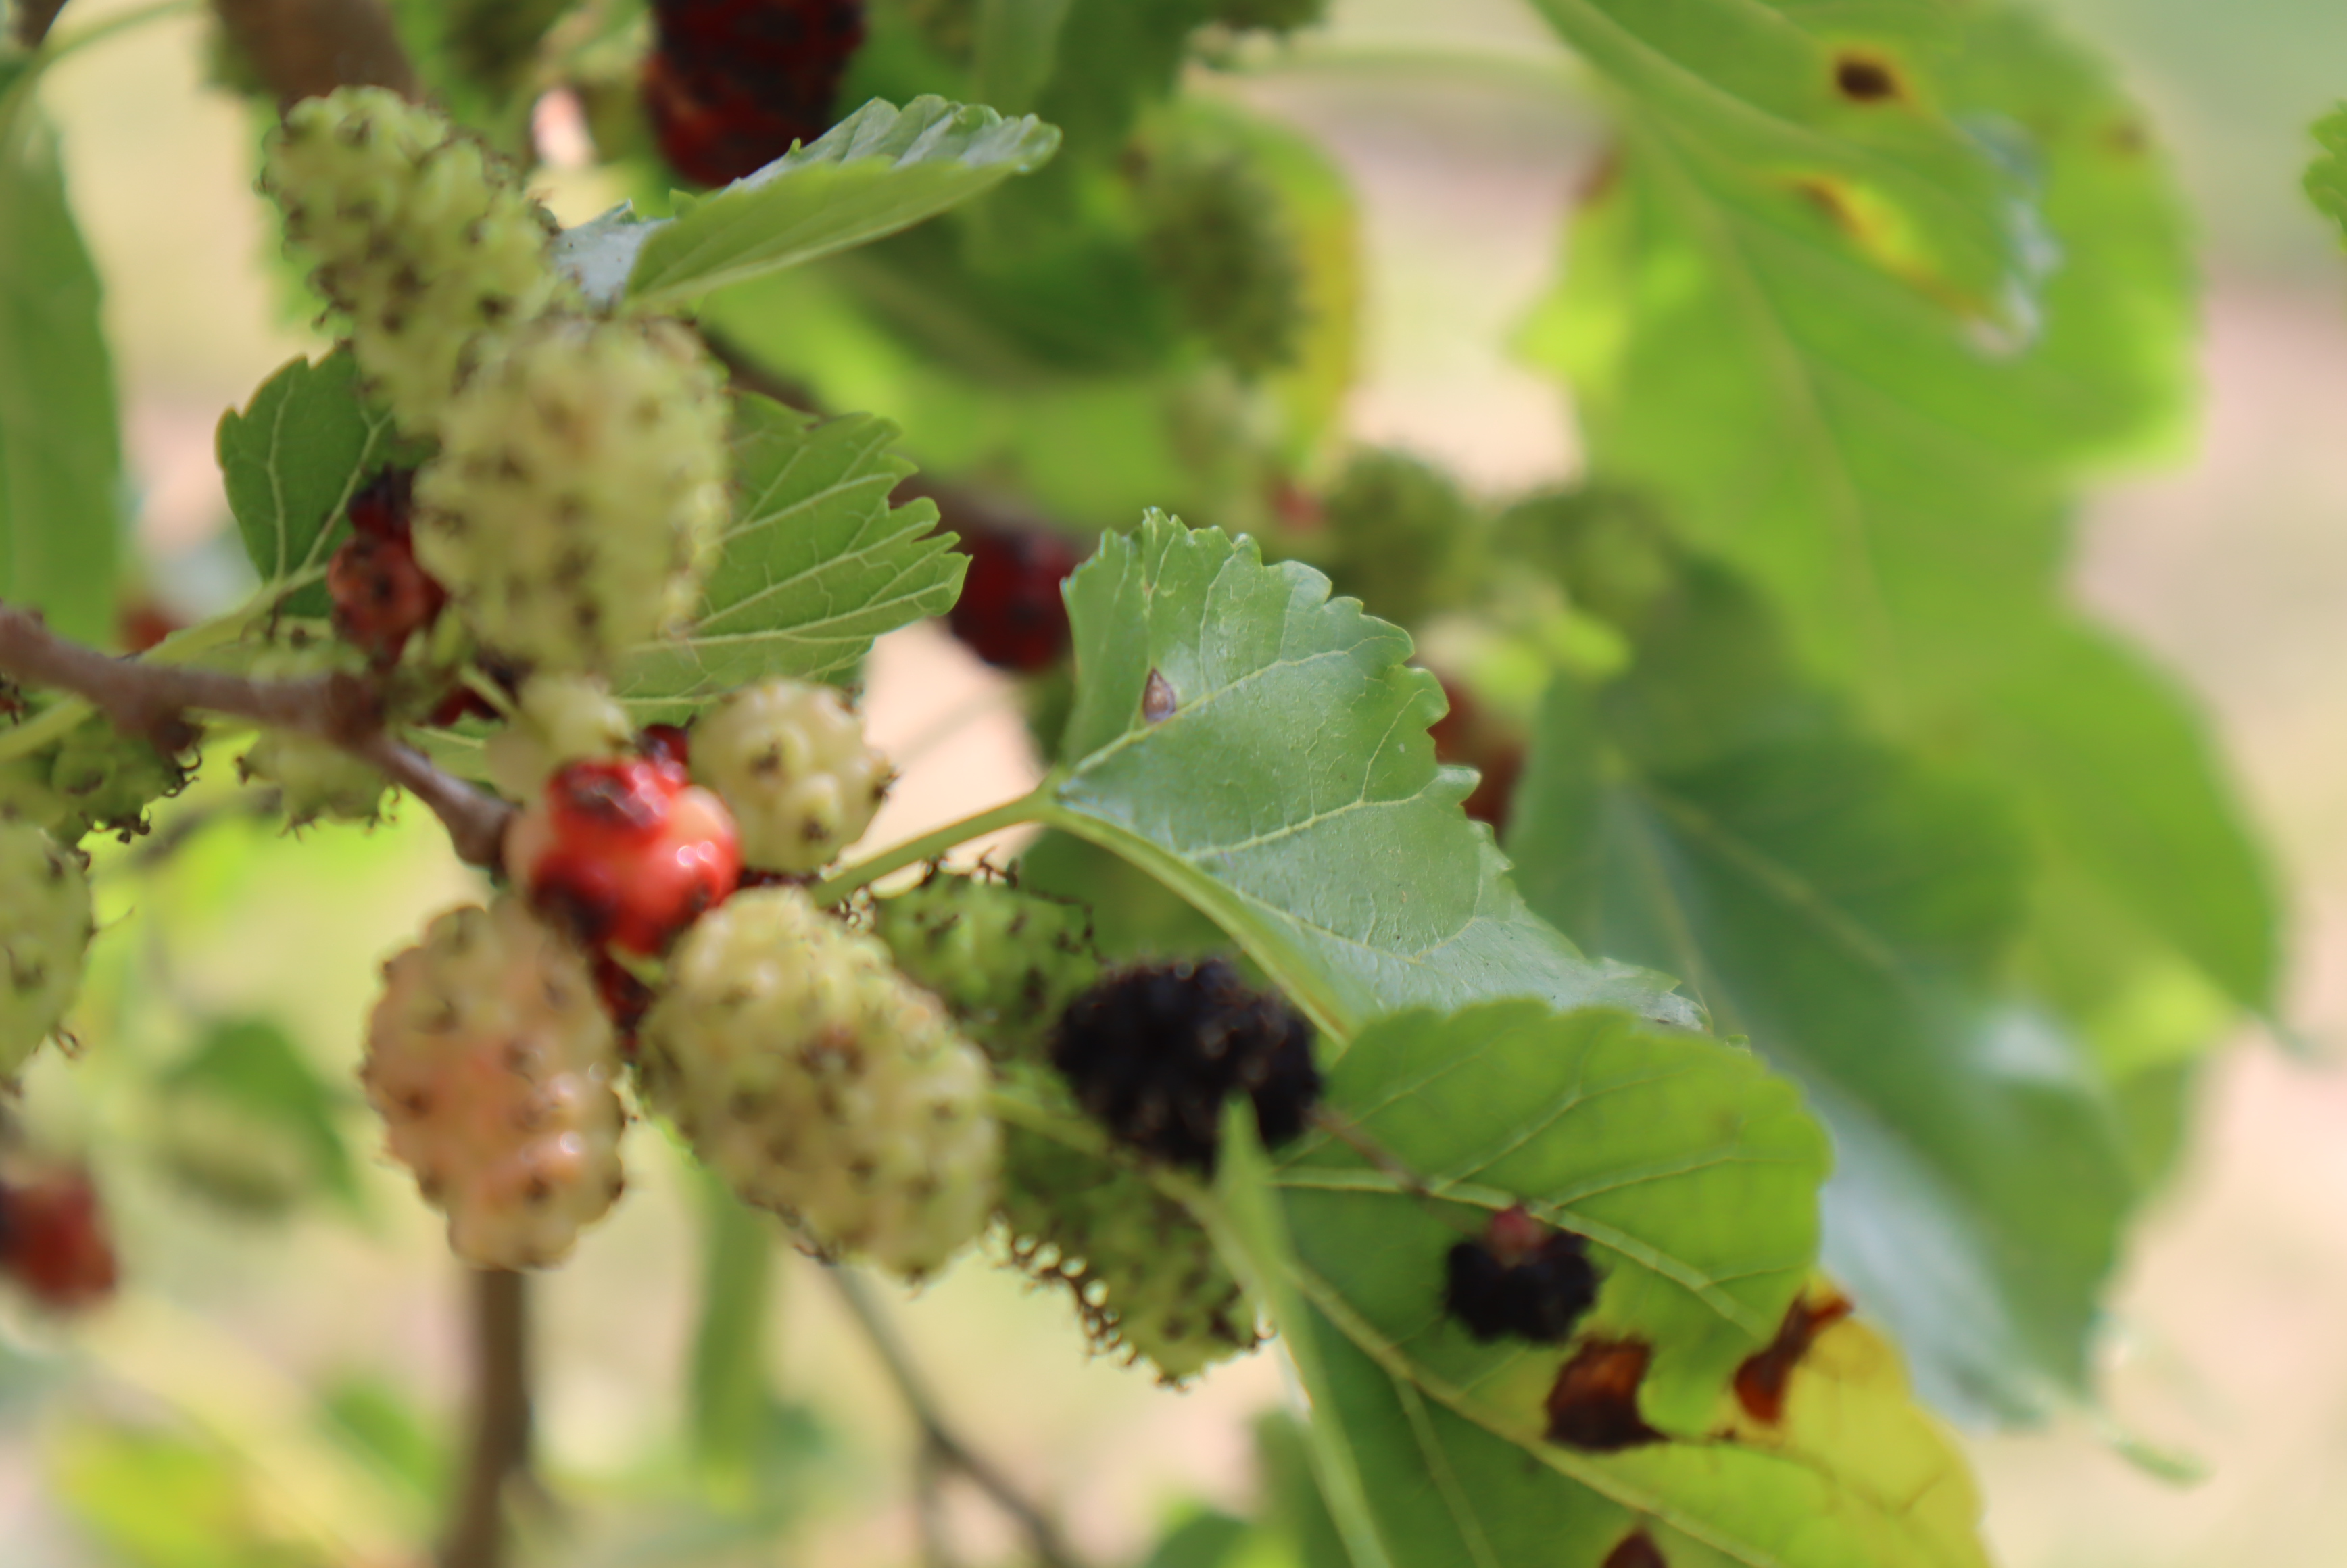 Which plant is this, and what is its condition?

mulberry, leaf spot
